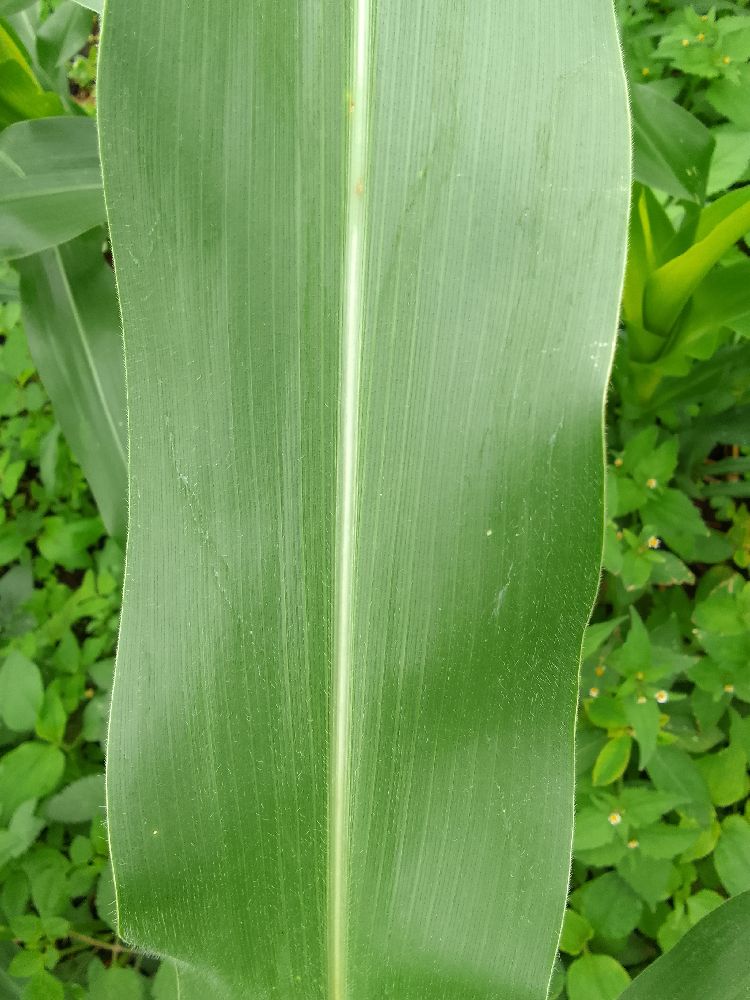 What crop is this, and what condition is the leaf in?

maize, healthy
